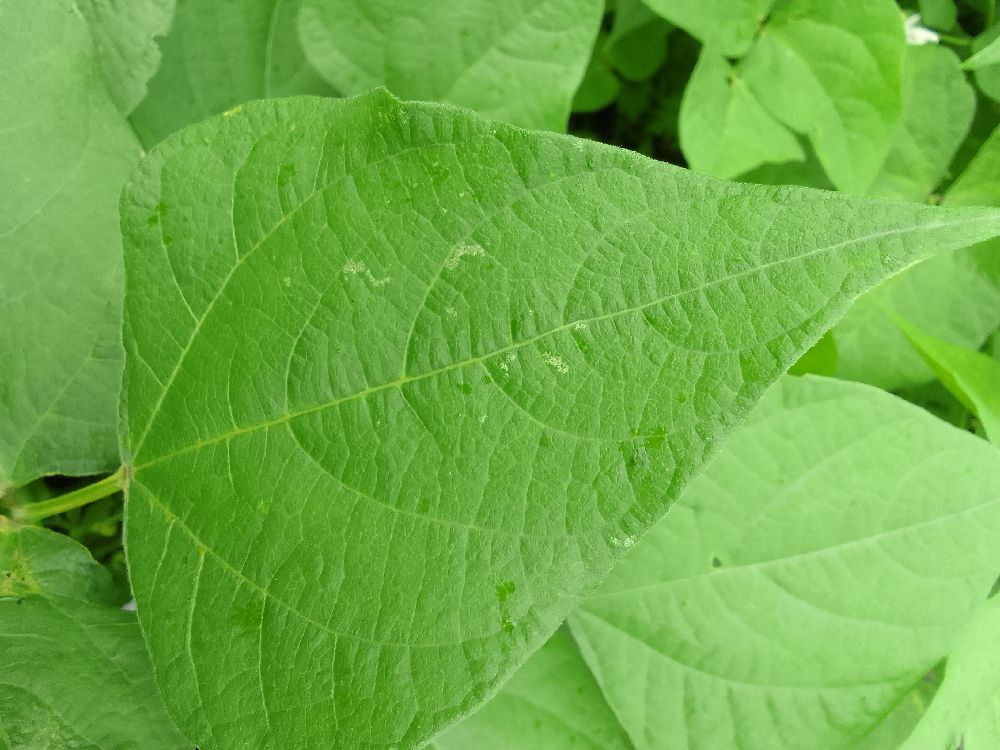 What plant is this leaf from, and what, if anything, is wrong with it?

common bean, healthy
